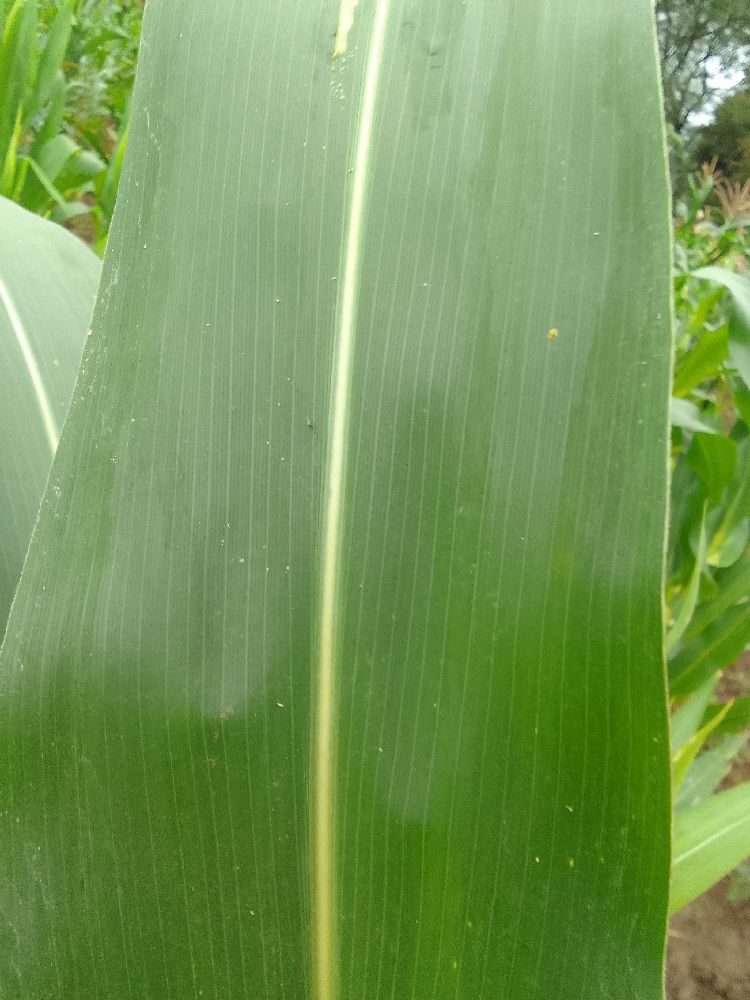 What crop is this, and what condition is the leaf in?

maize, healthy
